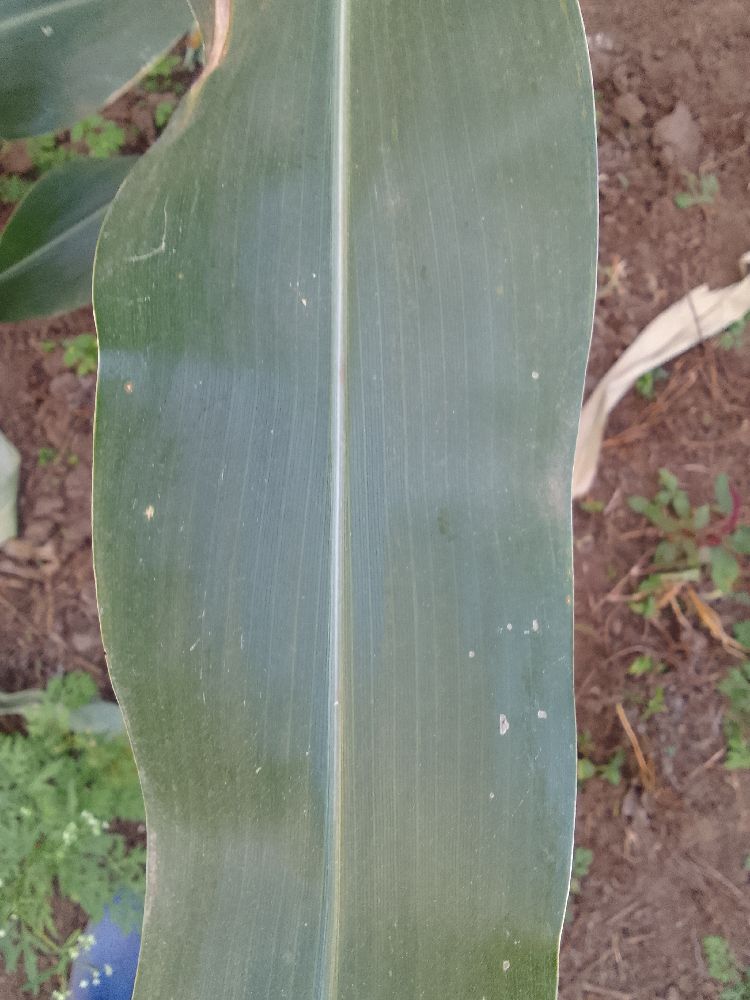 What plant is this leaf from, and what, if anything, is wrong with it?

maize, healthy
